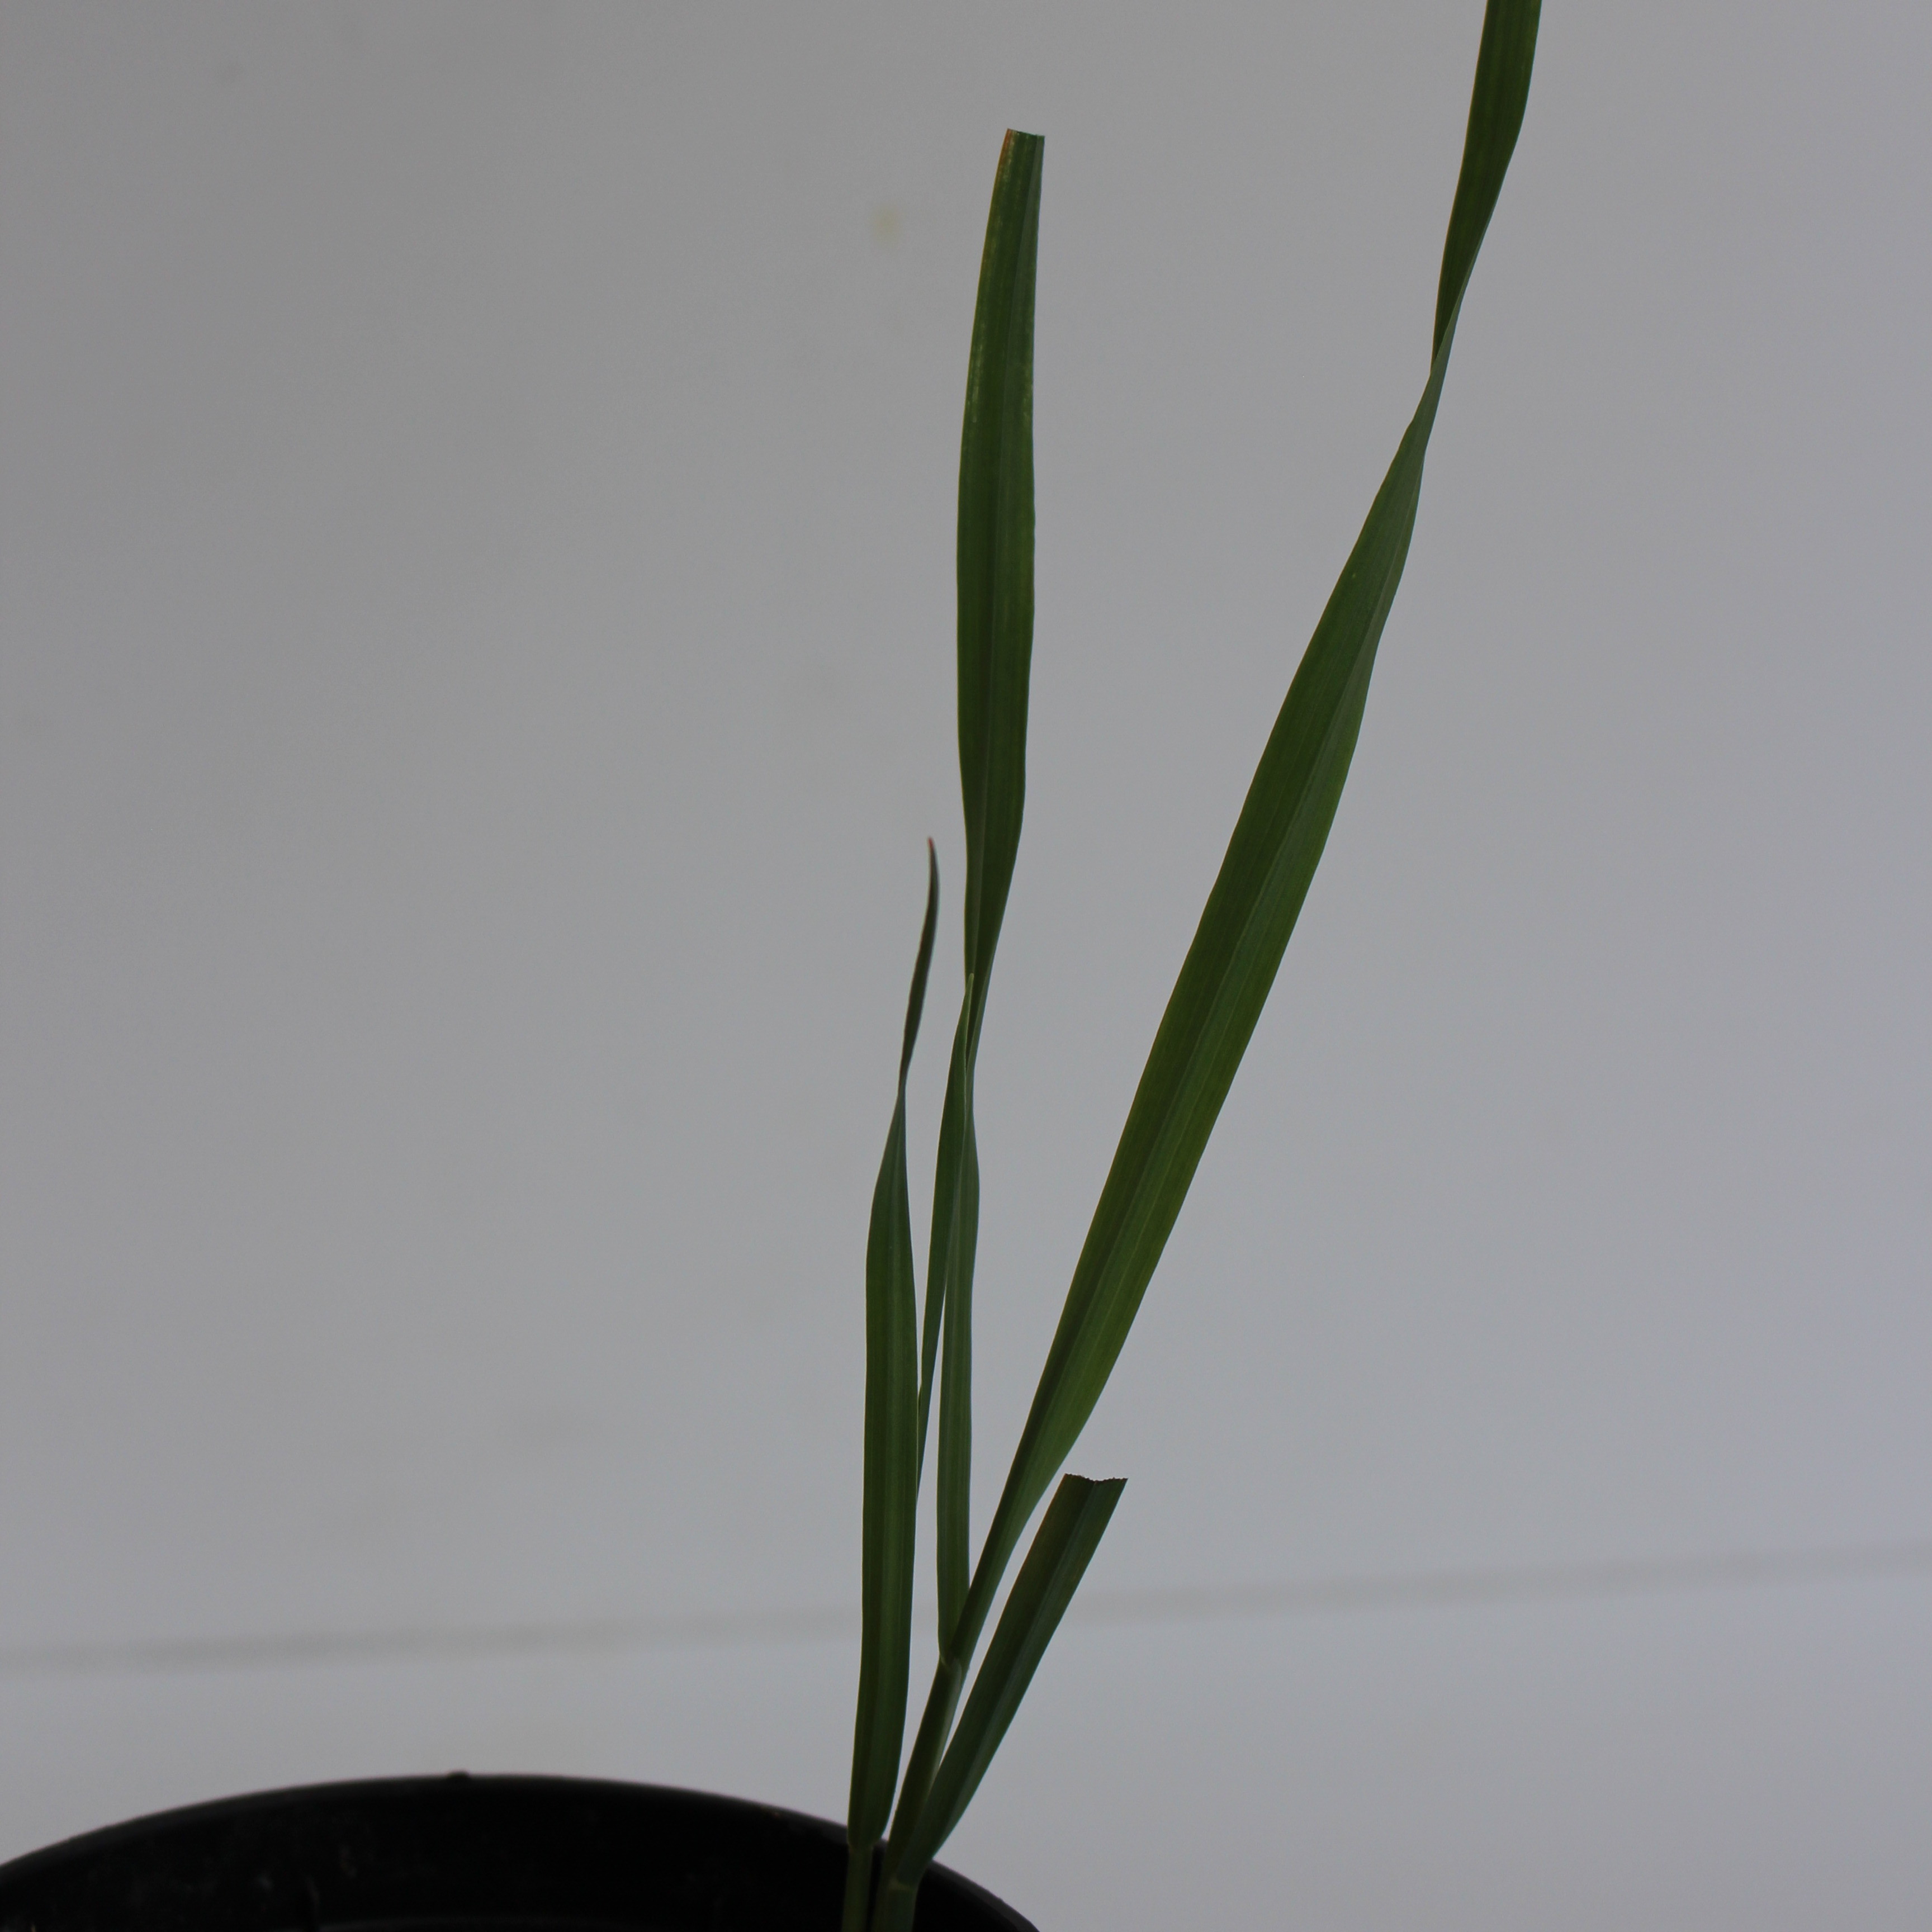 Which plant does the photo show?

Avena sterilis
